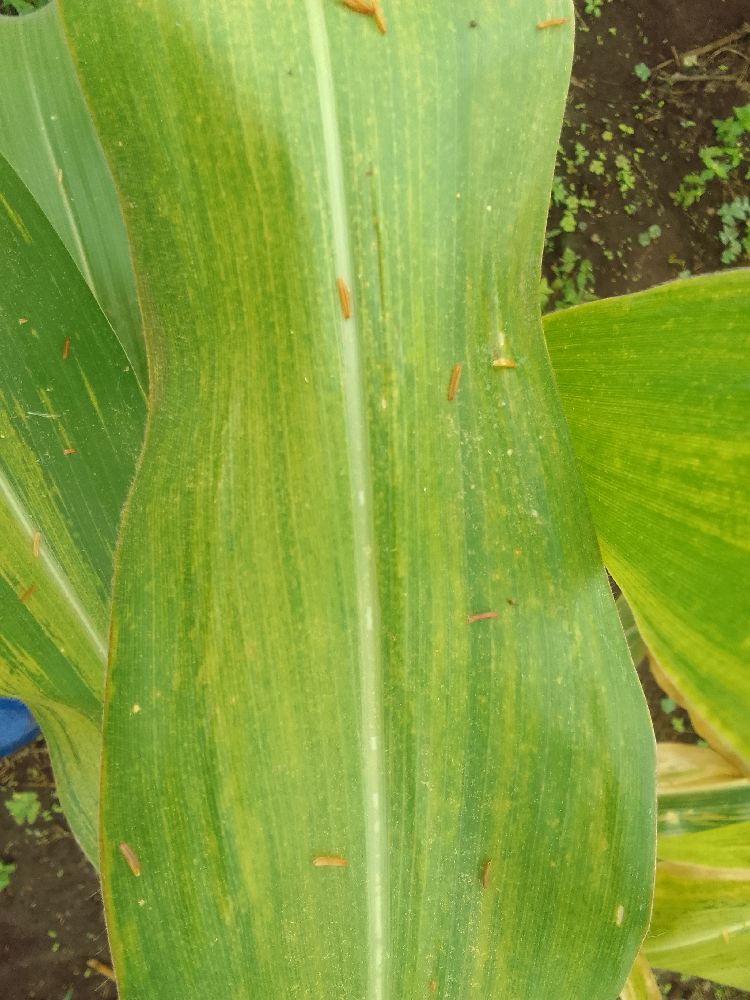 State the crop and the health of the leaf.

maize, maize lethal necrosis
